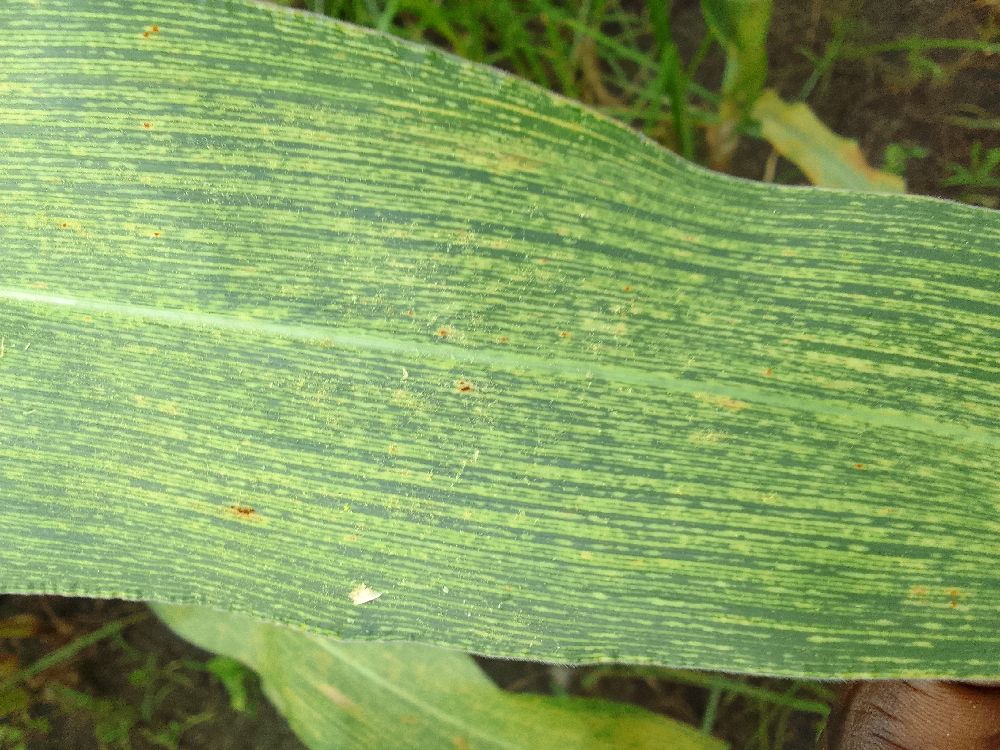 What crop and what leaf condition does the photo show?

maize, maize streak virus
